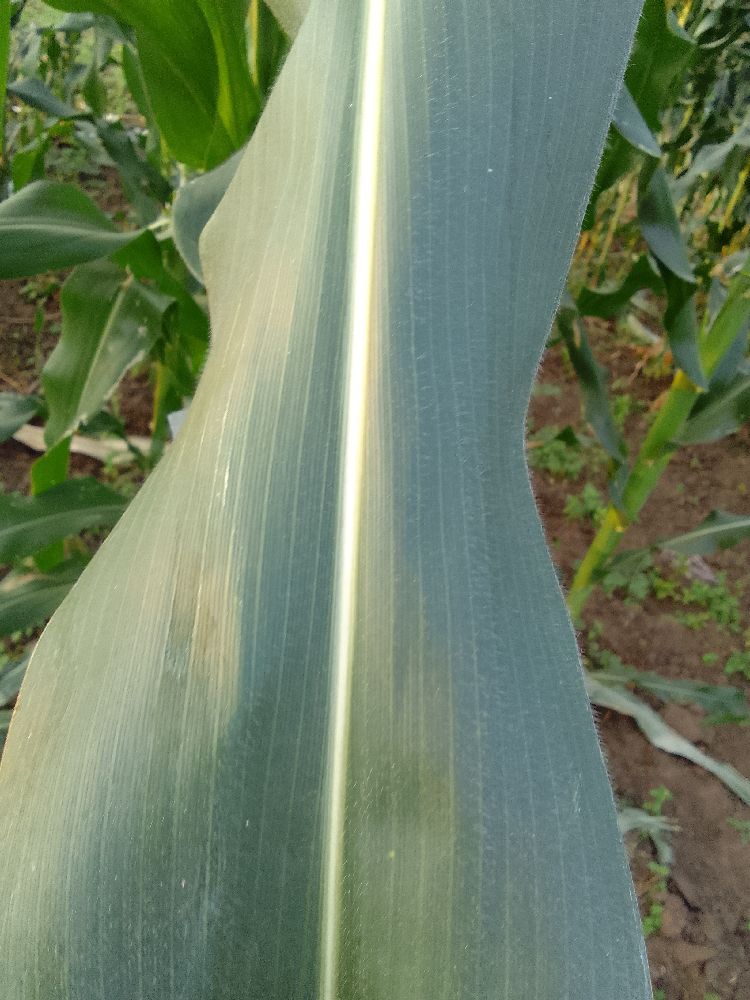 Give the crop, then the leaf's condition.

maize, healthy
